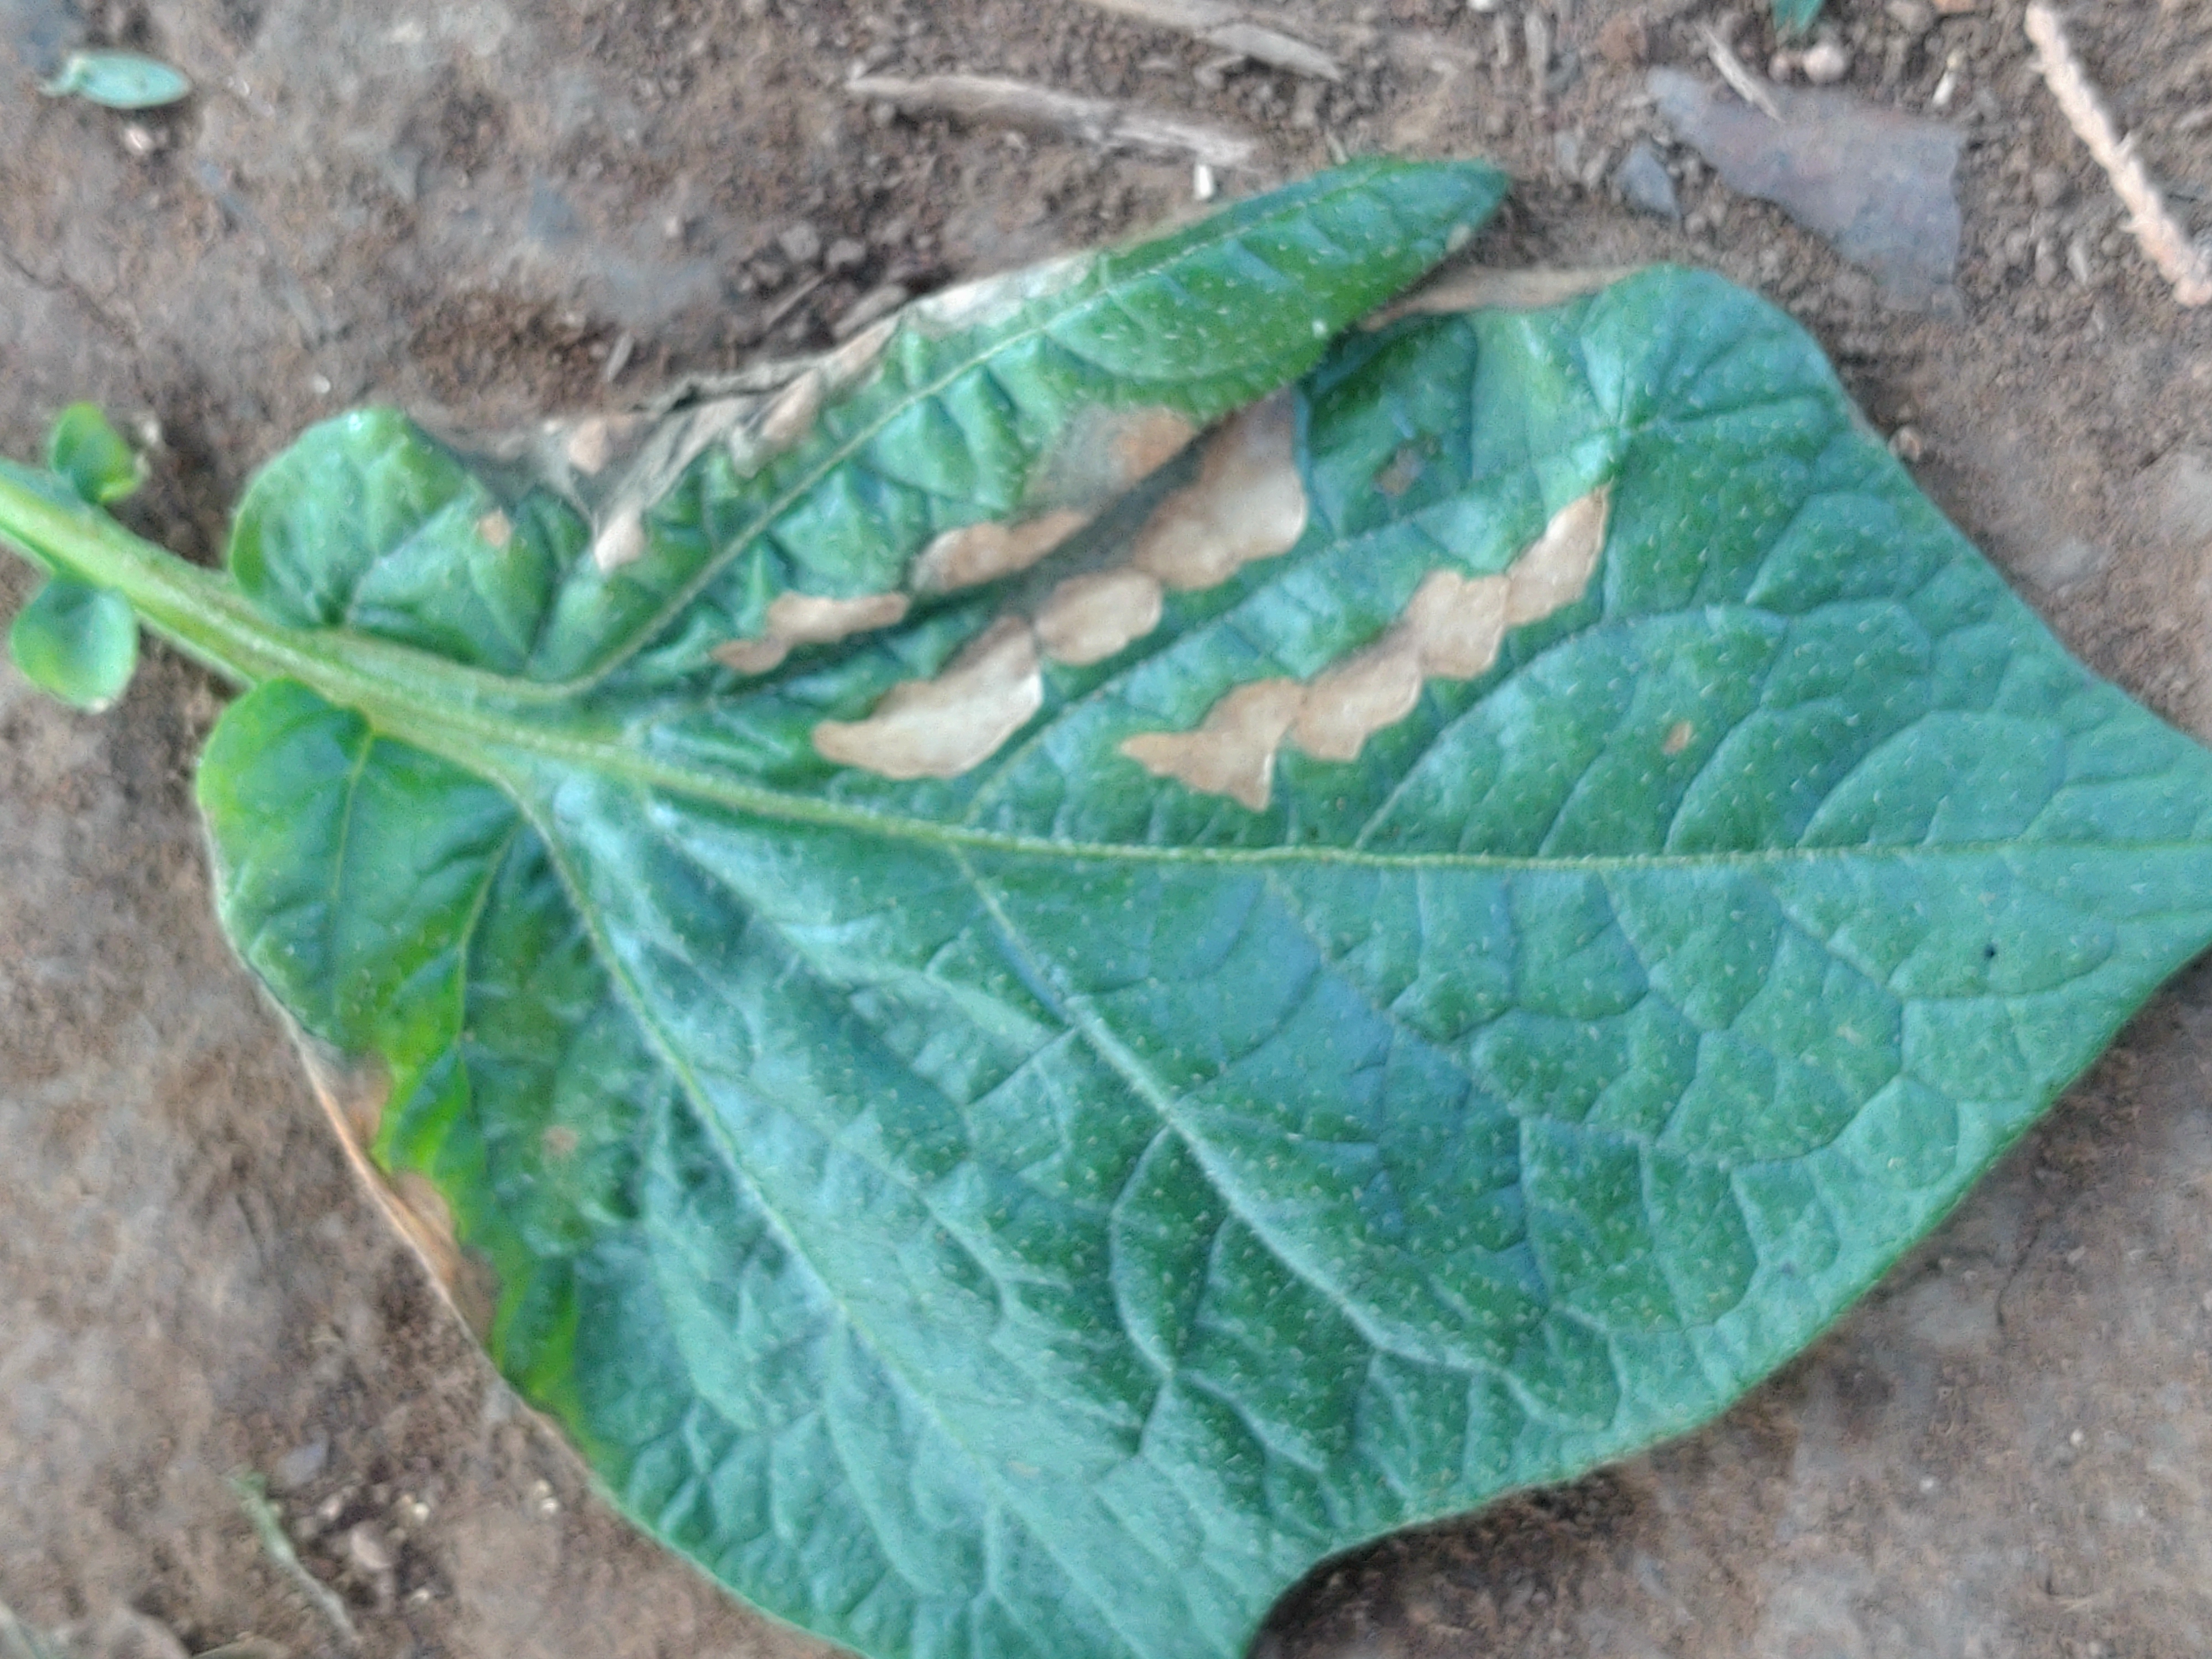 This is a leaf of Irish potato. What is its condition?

early blight
